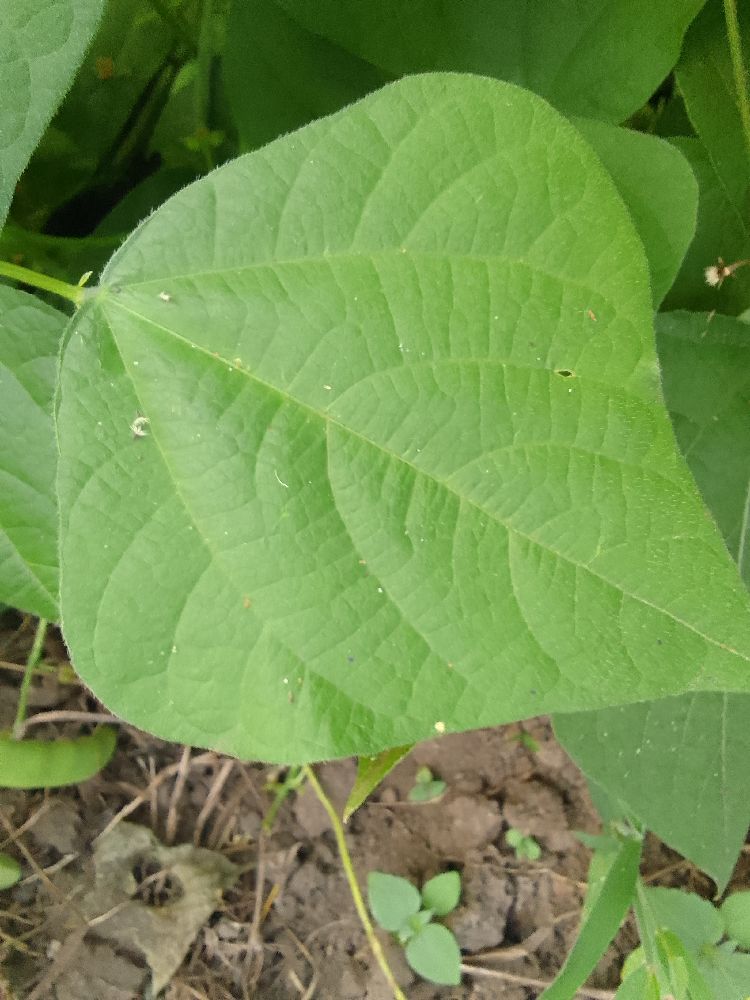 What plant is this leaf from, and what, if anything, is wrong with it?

common bean, healthy
